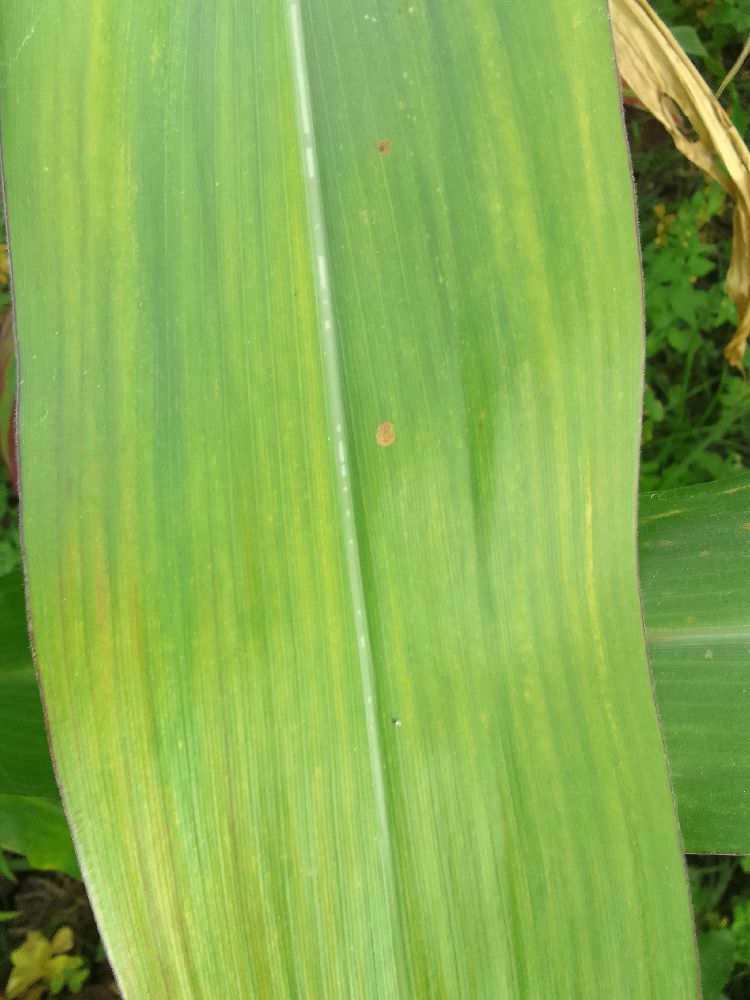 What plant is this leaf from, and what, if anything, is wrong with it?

maize, maize lethal necrosis
